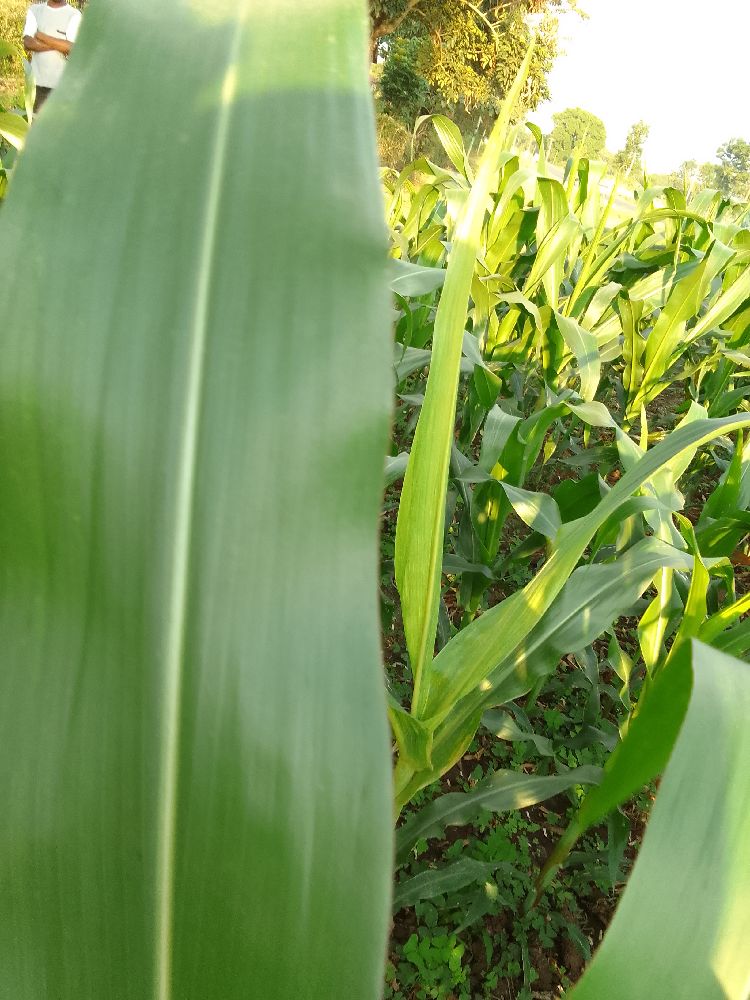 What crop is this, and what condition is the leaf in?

maize, healthy
